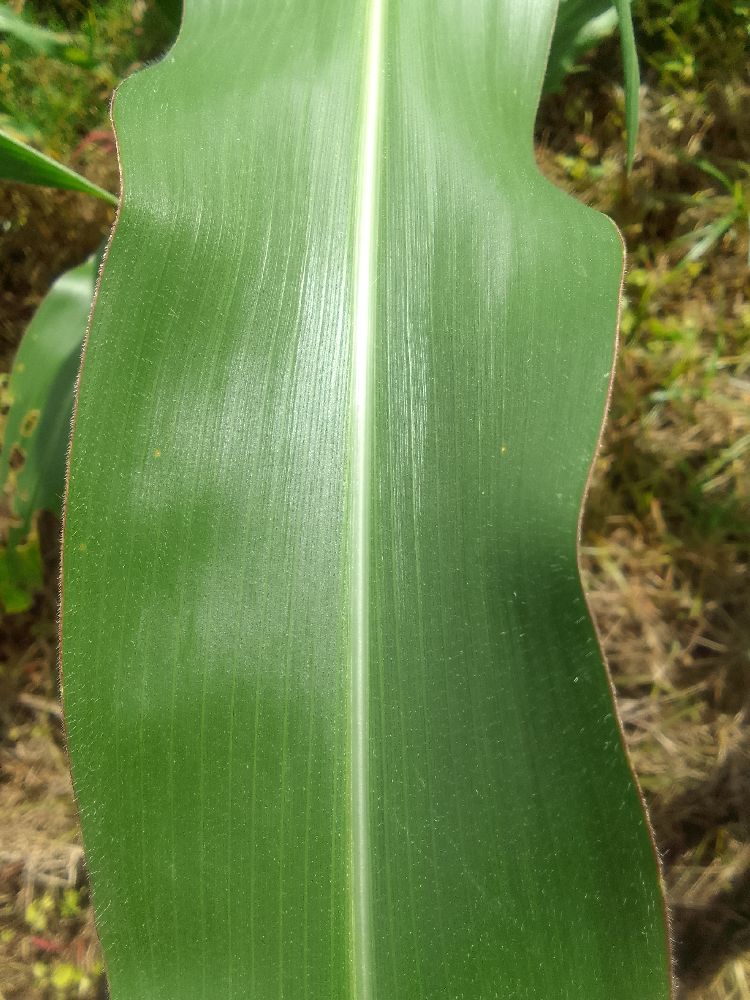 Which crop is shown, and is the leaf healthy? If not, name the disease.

maize, healthy
